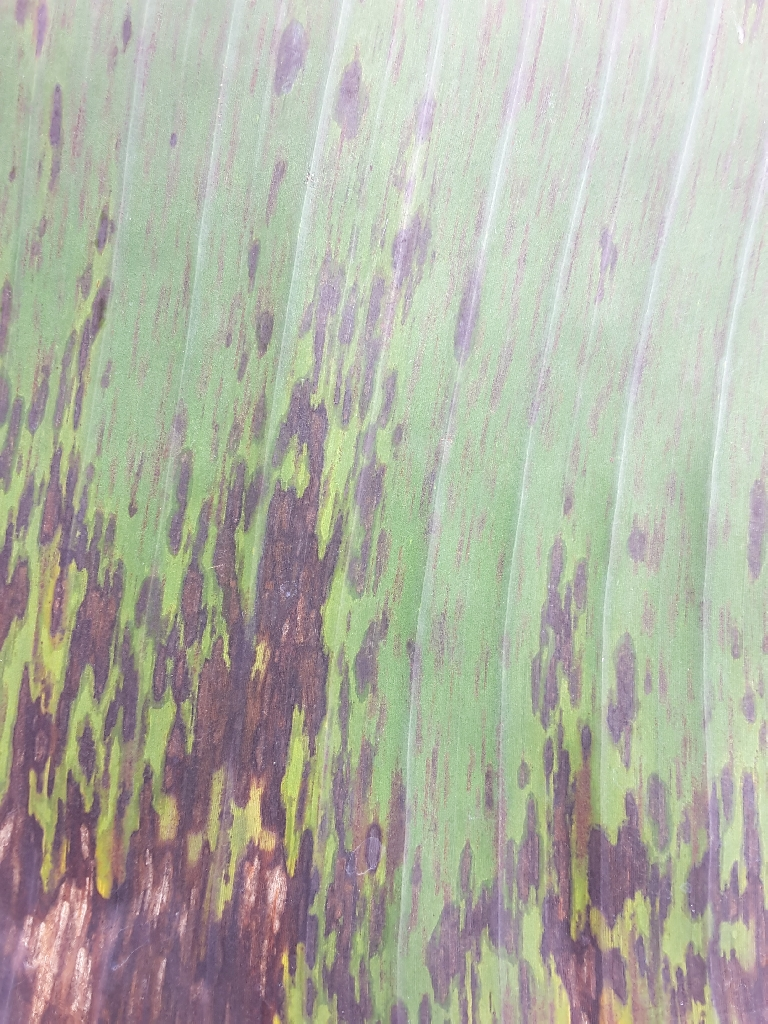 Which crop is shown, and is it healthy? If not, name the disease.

banana, black sigatoka
